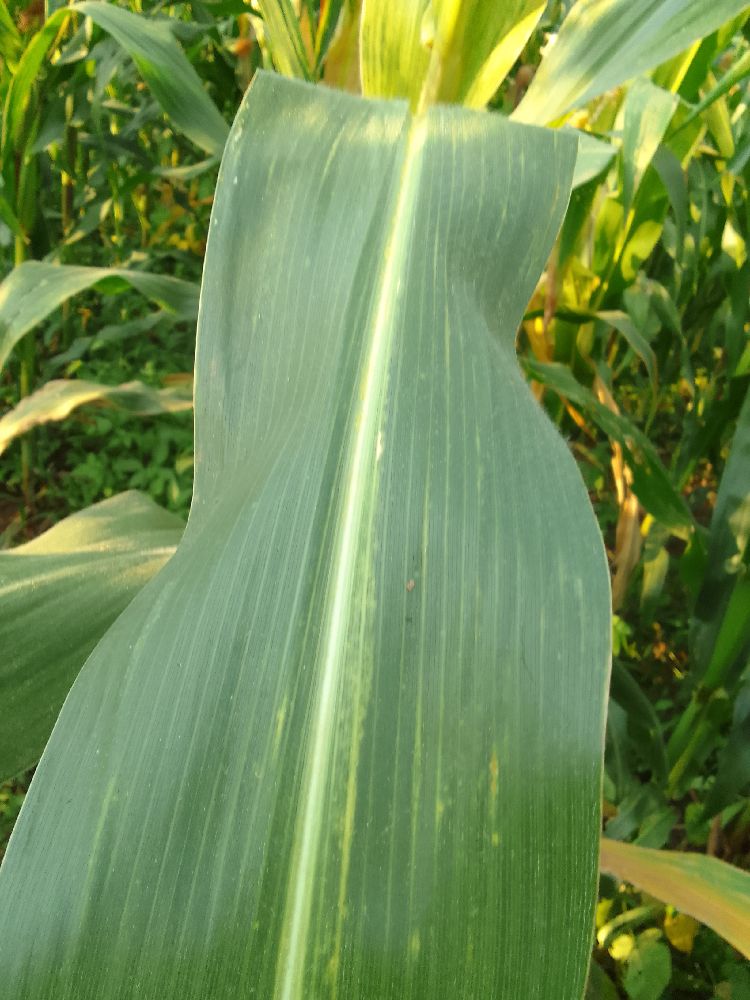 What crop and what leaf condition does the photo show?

maize, maize lethal necrosis
